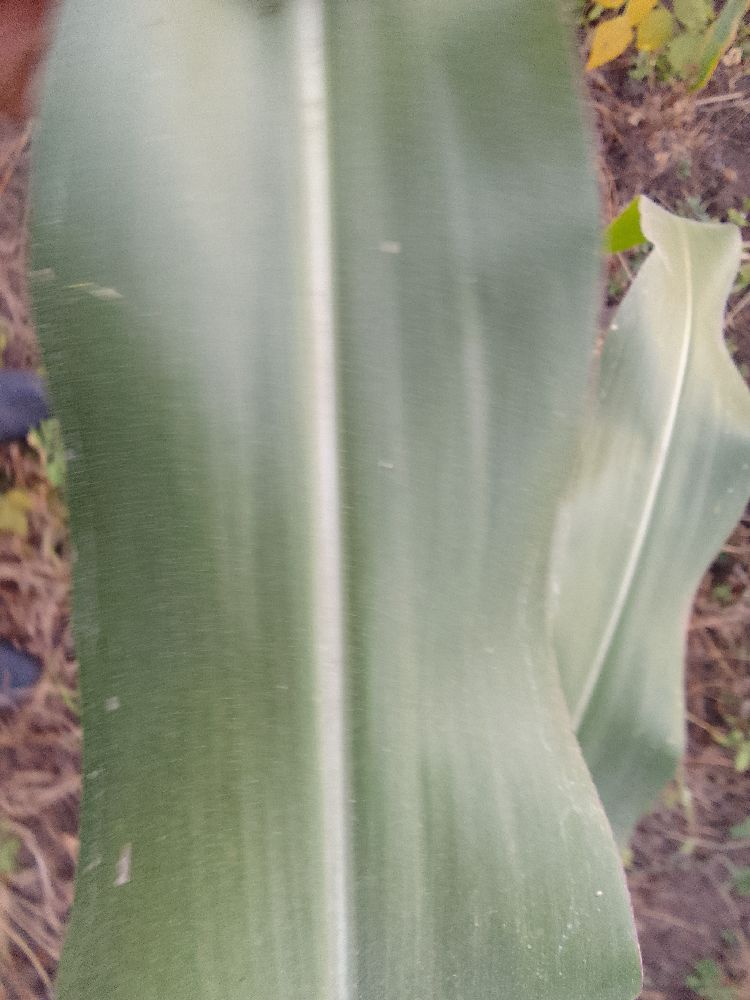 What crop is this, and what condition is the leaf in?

maize, healthy
